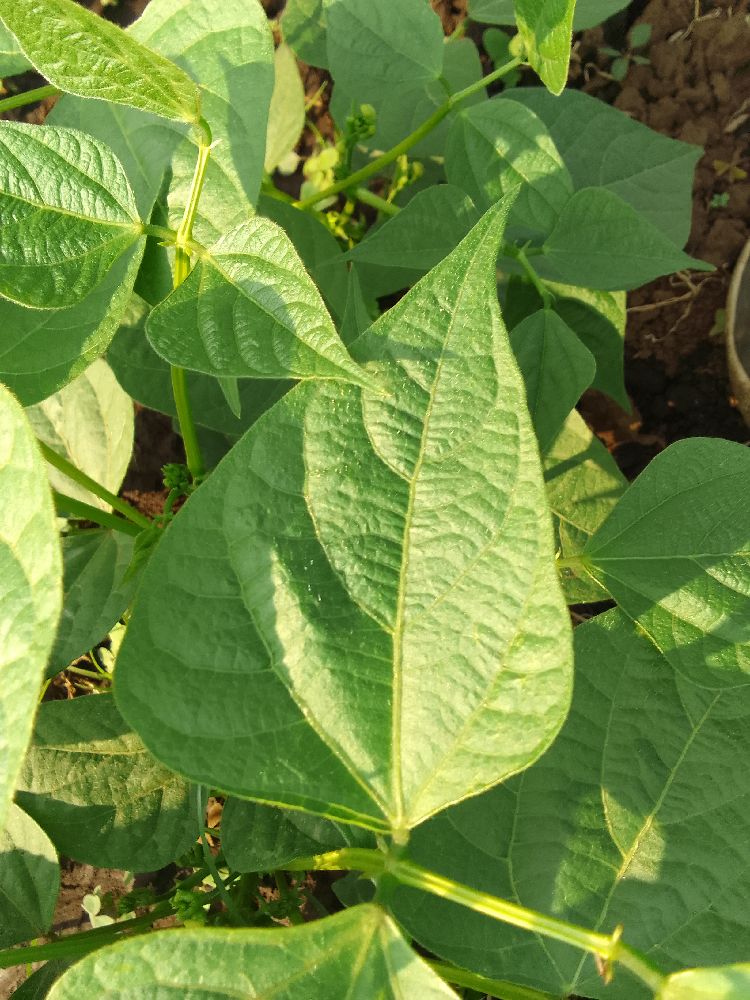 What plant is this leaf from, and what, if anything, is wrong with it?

common bean, healthy
